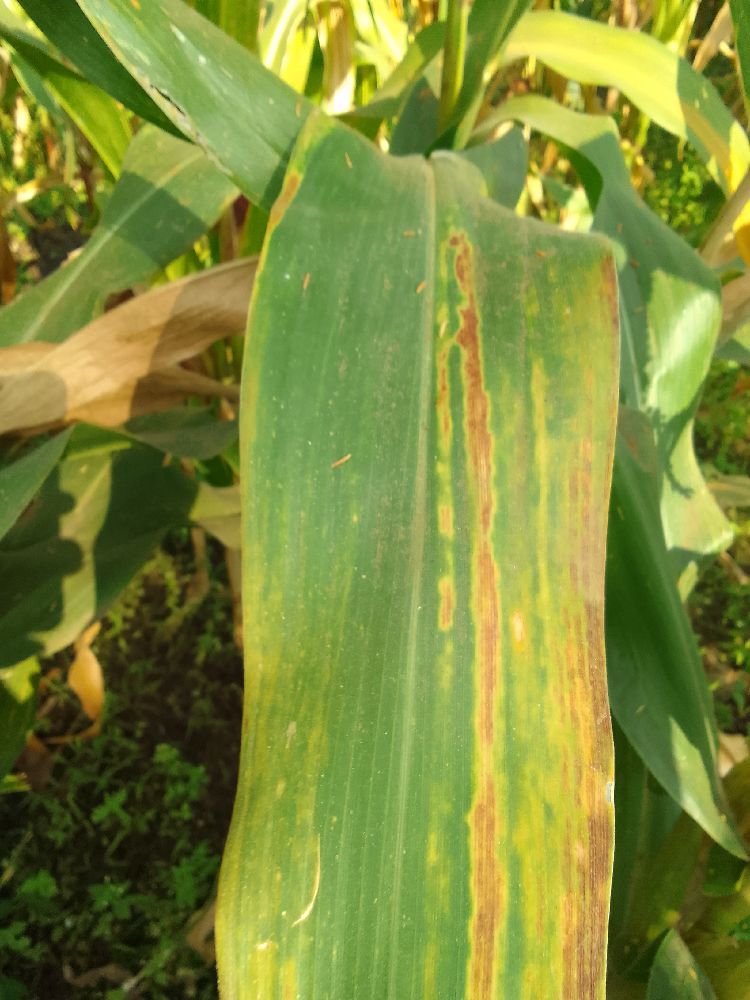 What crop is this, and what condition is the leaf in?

maize, maize lethal necrosis
